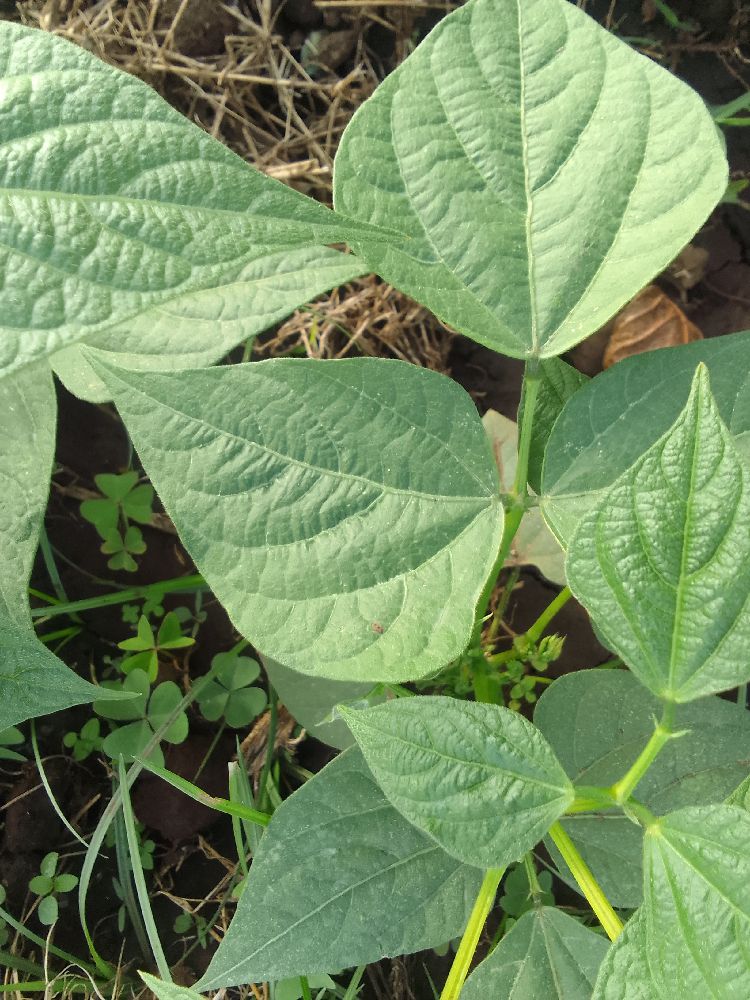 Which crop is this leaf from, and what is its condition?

common bean, healthy
